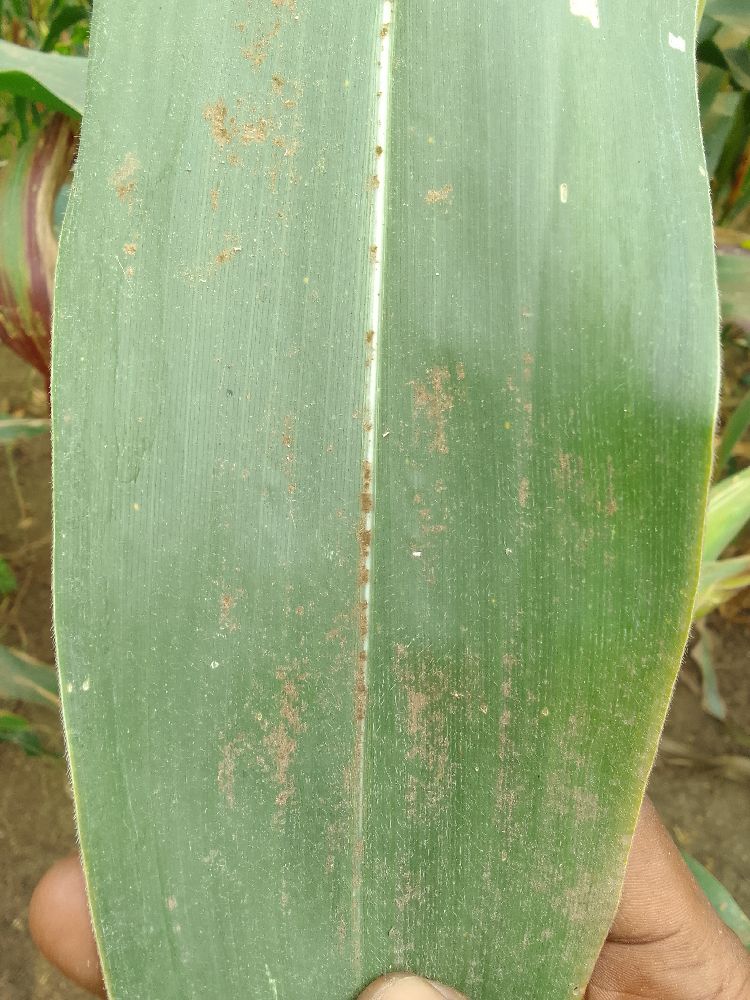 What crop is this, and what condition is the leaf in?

maize, healthy
